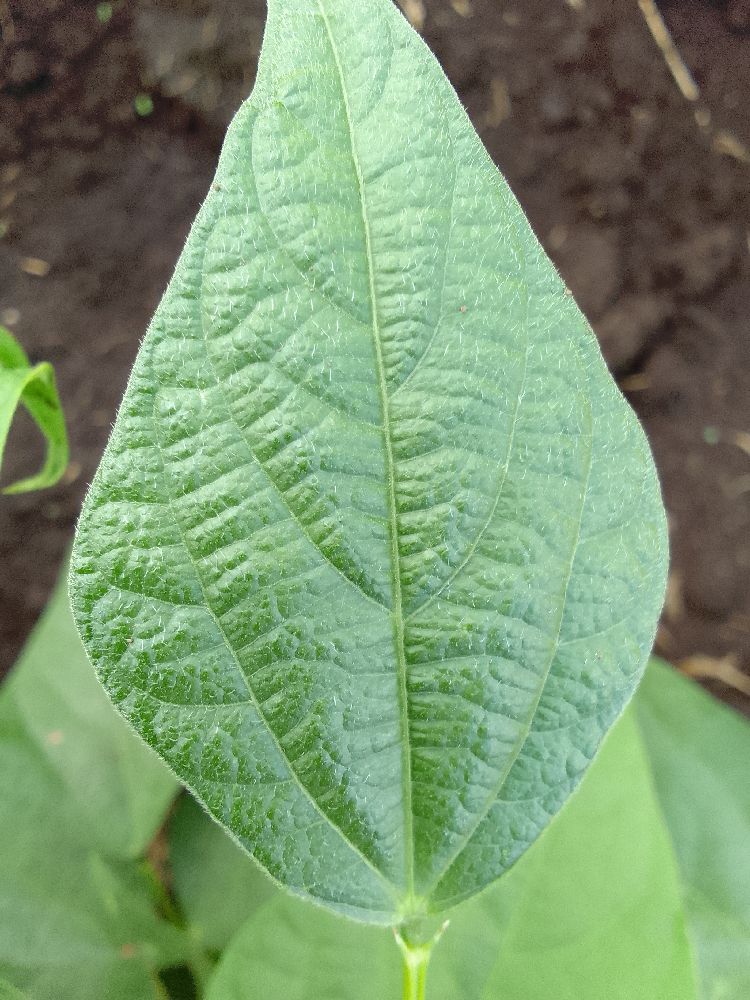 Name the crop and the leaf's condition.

common bean, healthy
